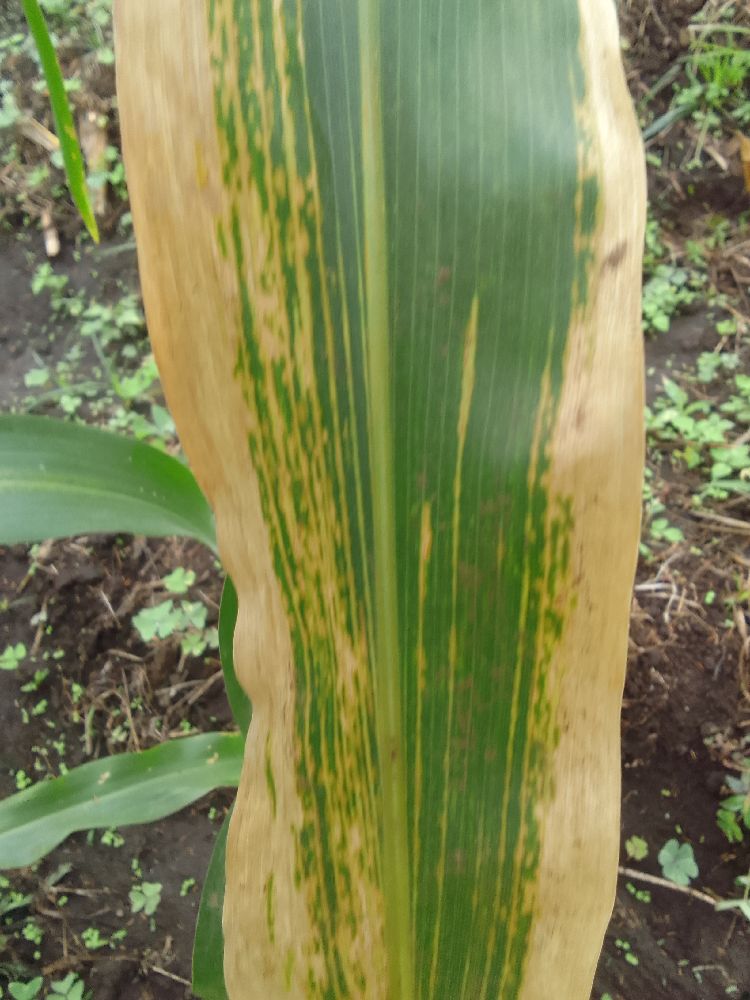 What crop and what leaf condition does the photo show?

maize, maize lethal necrosis
